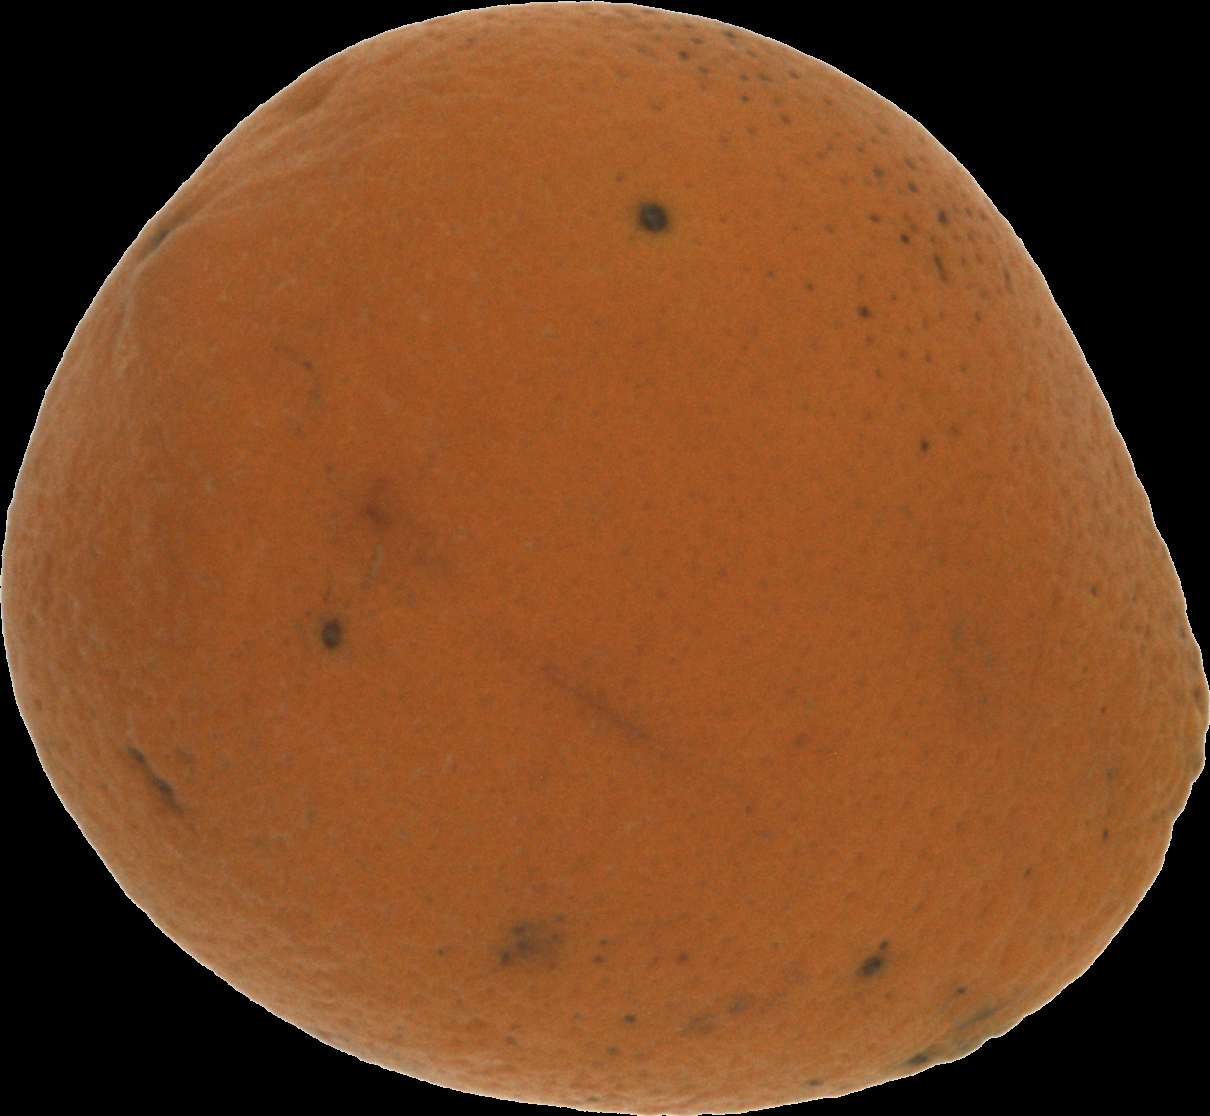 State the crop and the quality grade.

orange, bad
